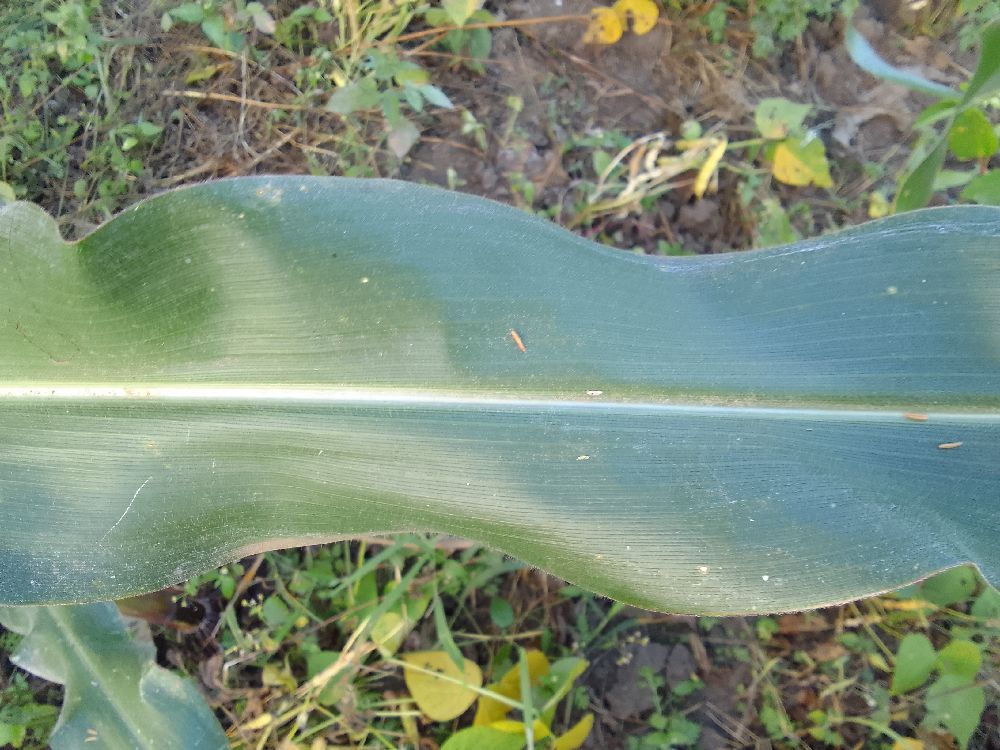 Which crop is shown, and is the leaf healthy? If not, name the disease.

maize, healthy
